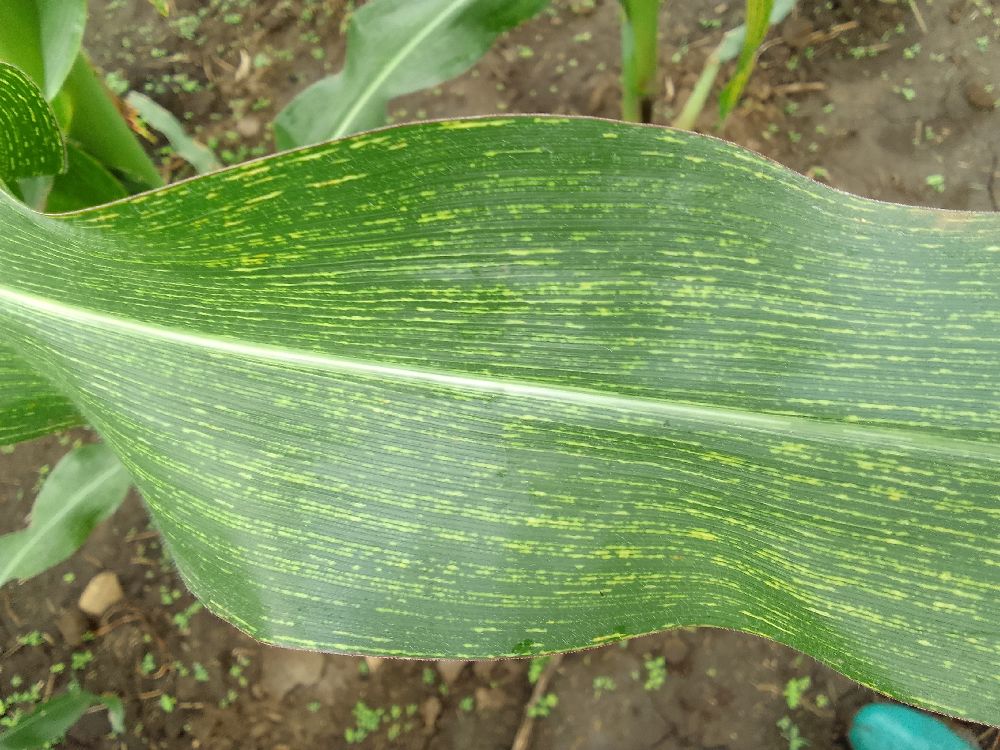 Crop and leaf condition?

maize, maize streak virus
